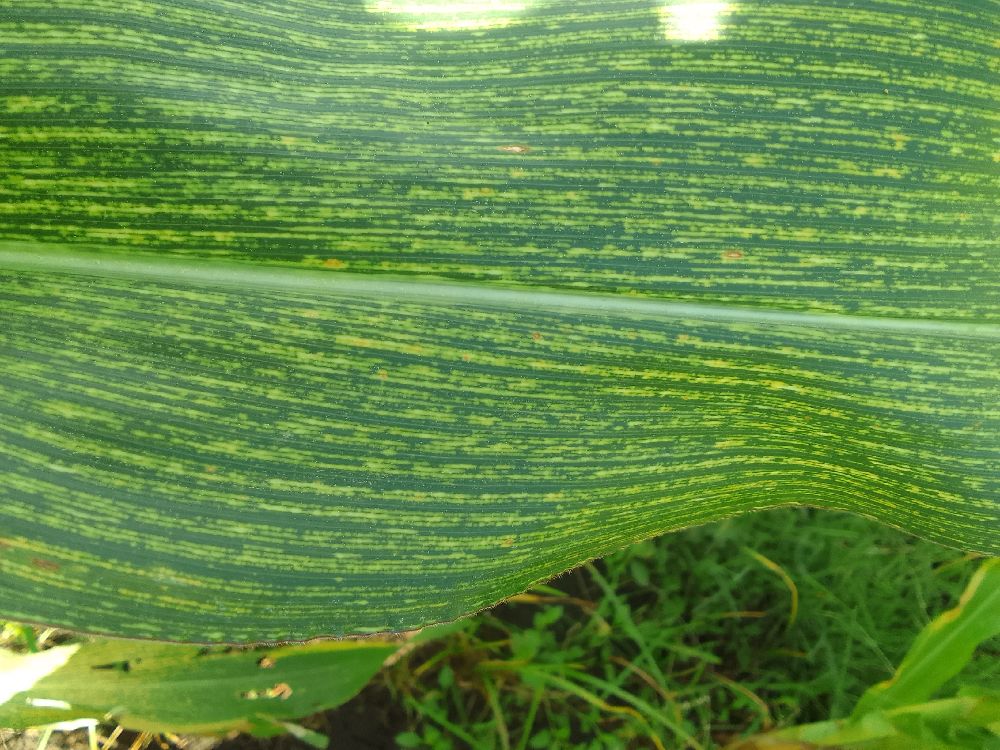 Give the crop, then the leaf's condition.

maize, maize streak virus
